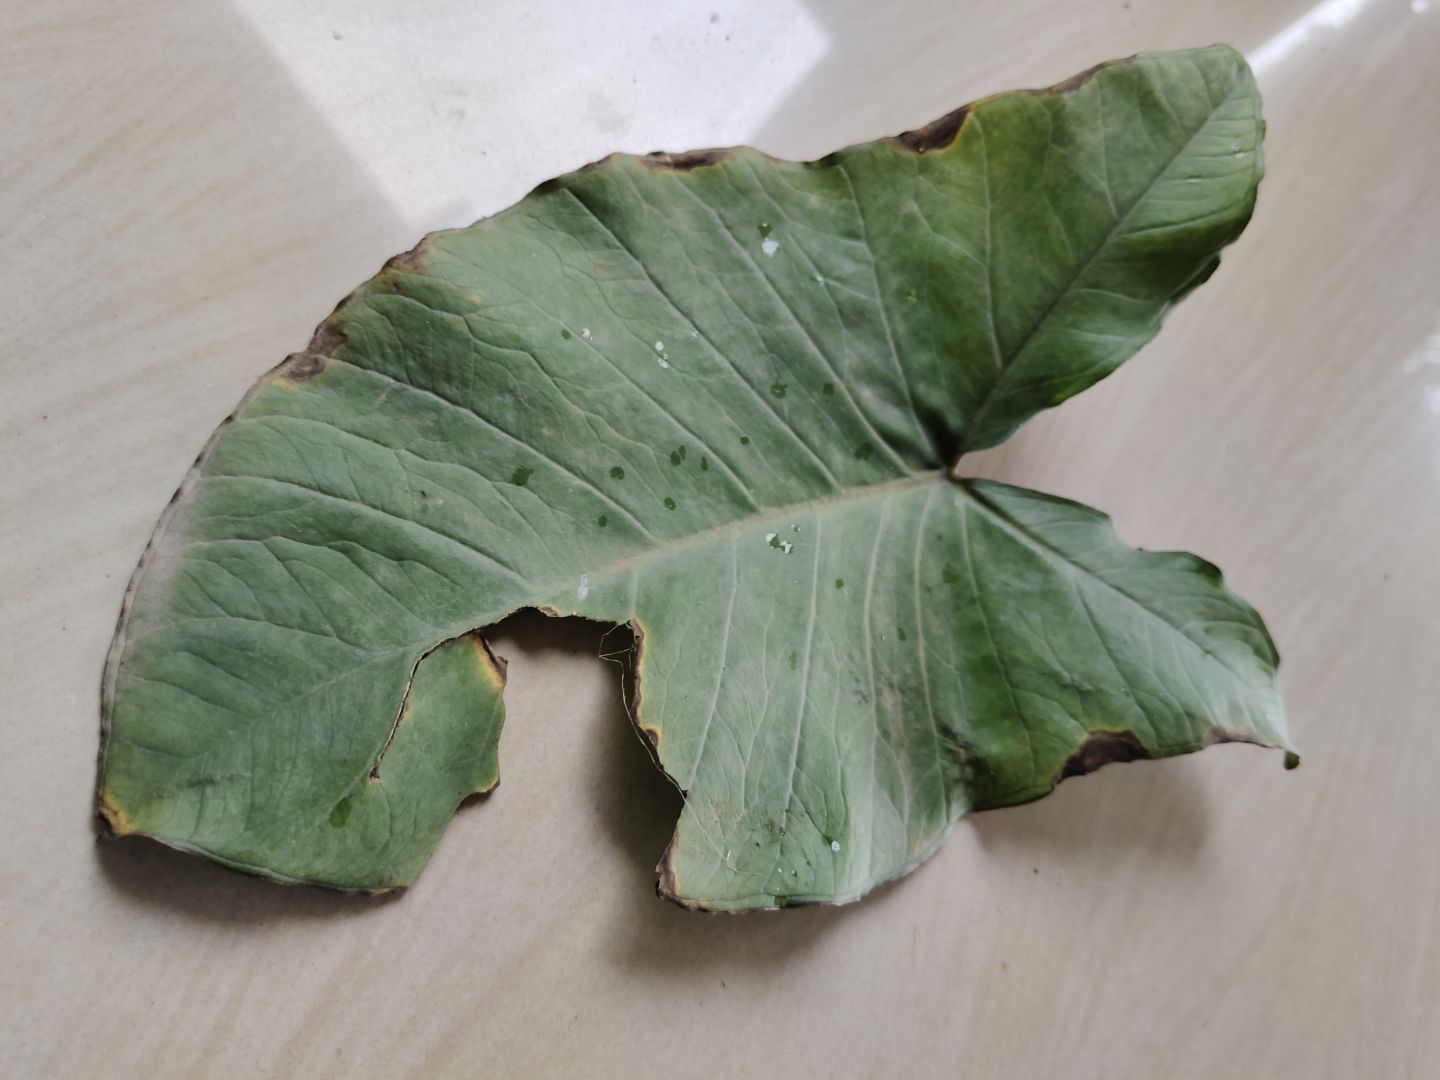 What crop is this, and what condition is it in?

taro, leaf blight
